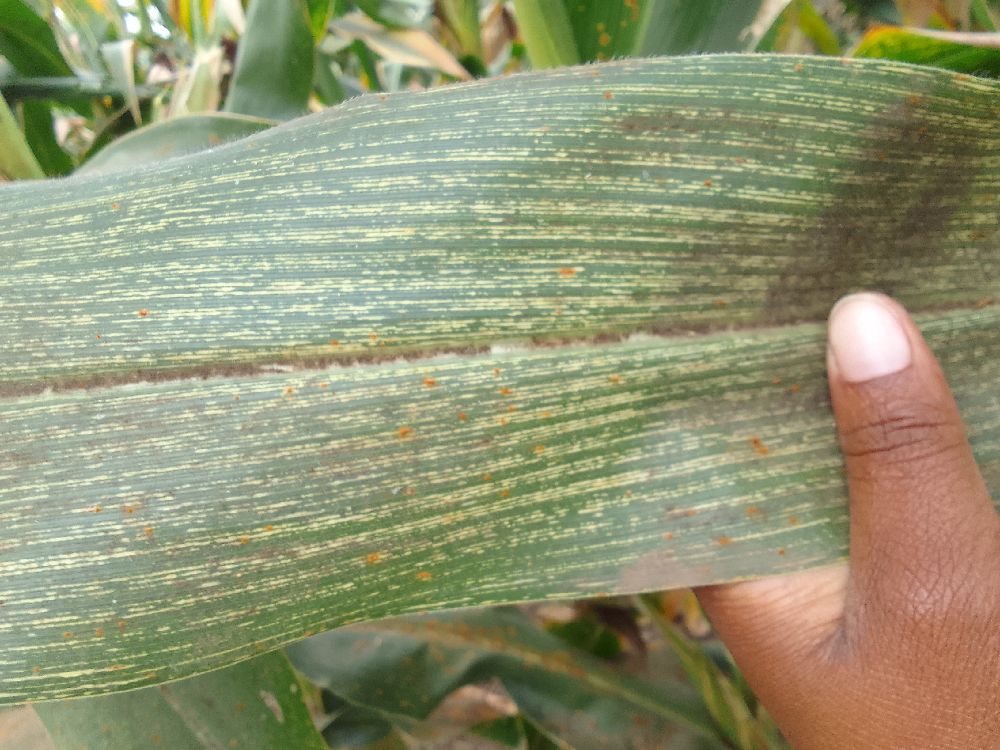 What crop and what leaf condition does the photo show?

maize, maize streak virus
